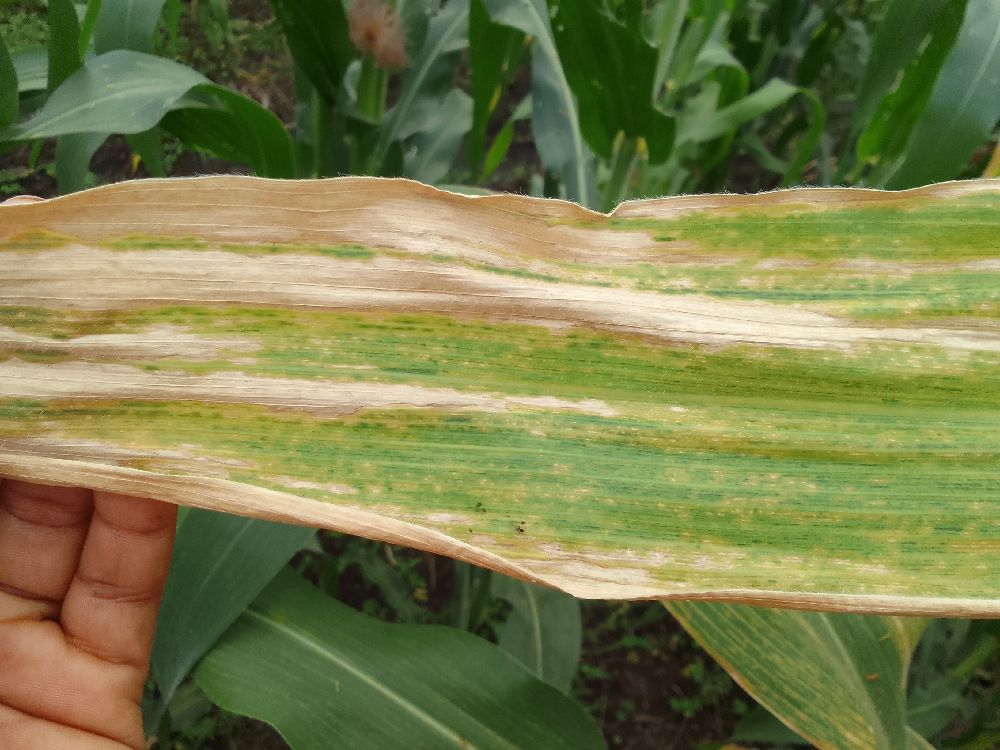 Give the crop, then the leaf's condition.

maize, maize lethal necrosis
